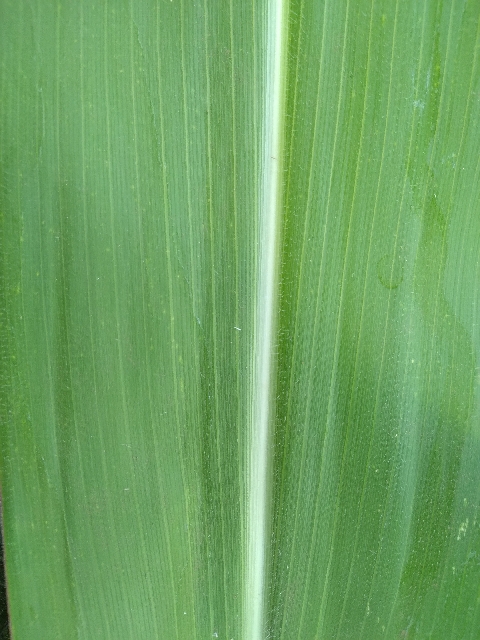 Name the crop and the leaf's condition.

maize, healthy
